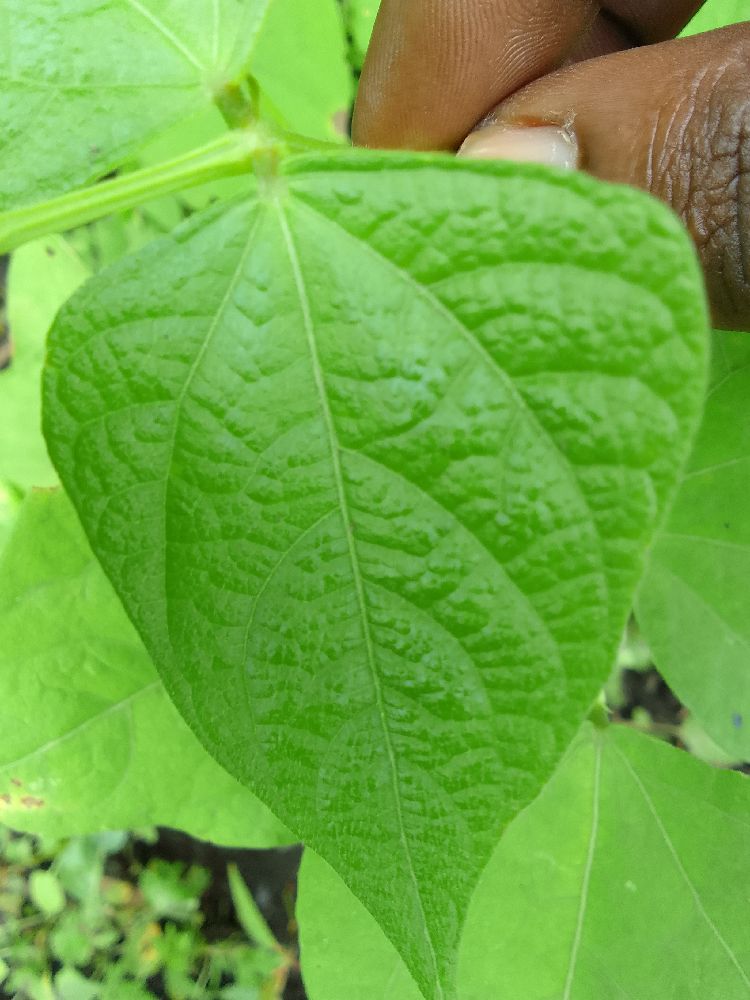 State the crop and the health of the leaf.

common bean, healthy
